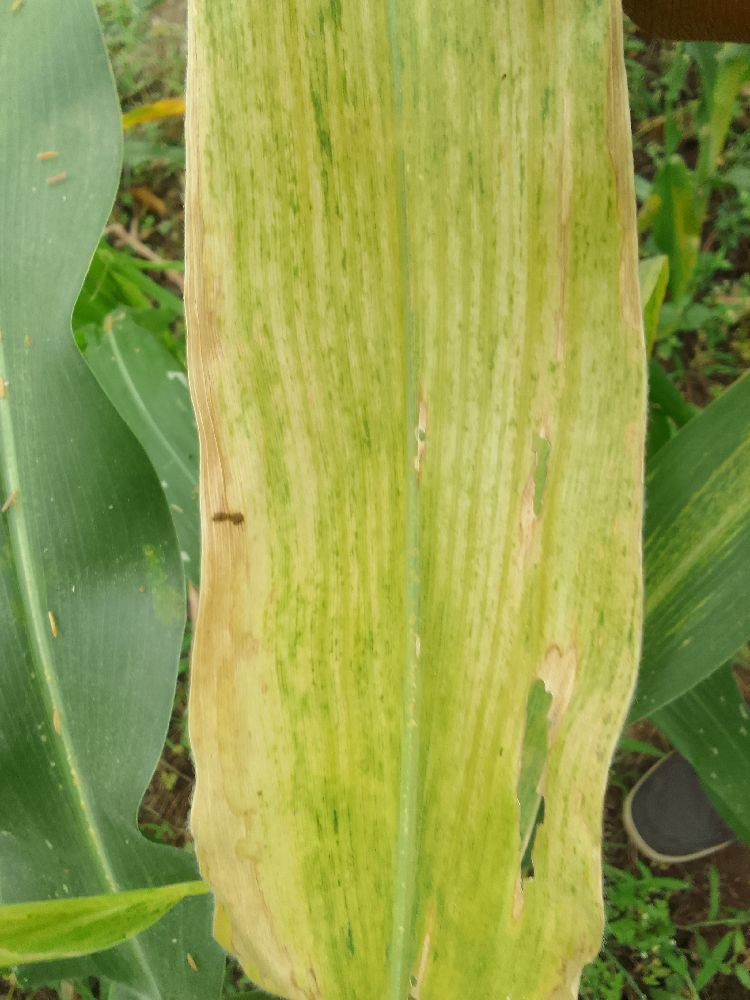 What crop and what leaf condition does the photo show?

maize, maize lethal necrosis
